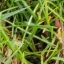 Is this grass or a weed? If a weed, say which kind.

grass
